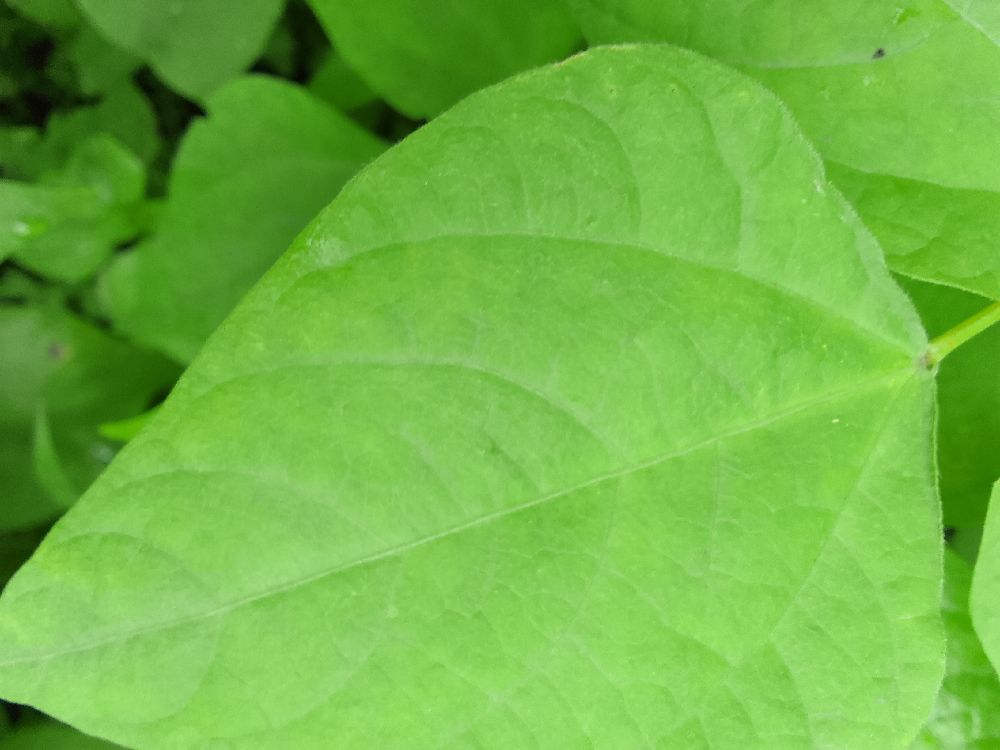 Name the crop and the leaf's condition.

common bean, healthy
